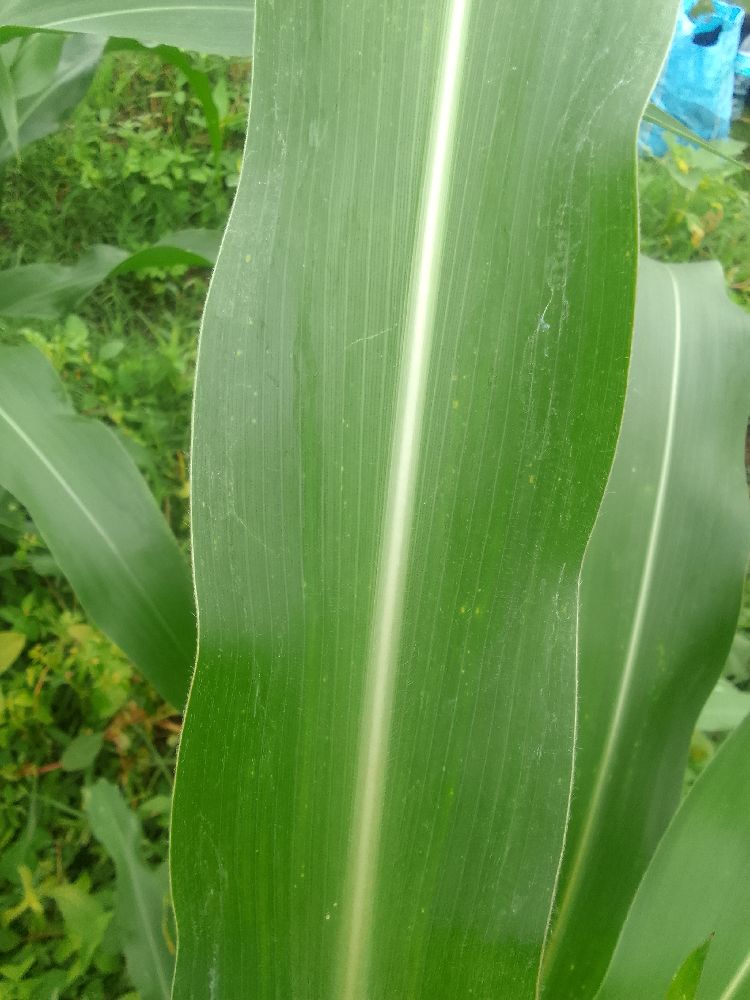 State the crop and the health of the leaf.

maize, healthy
